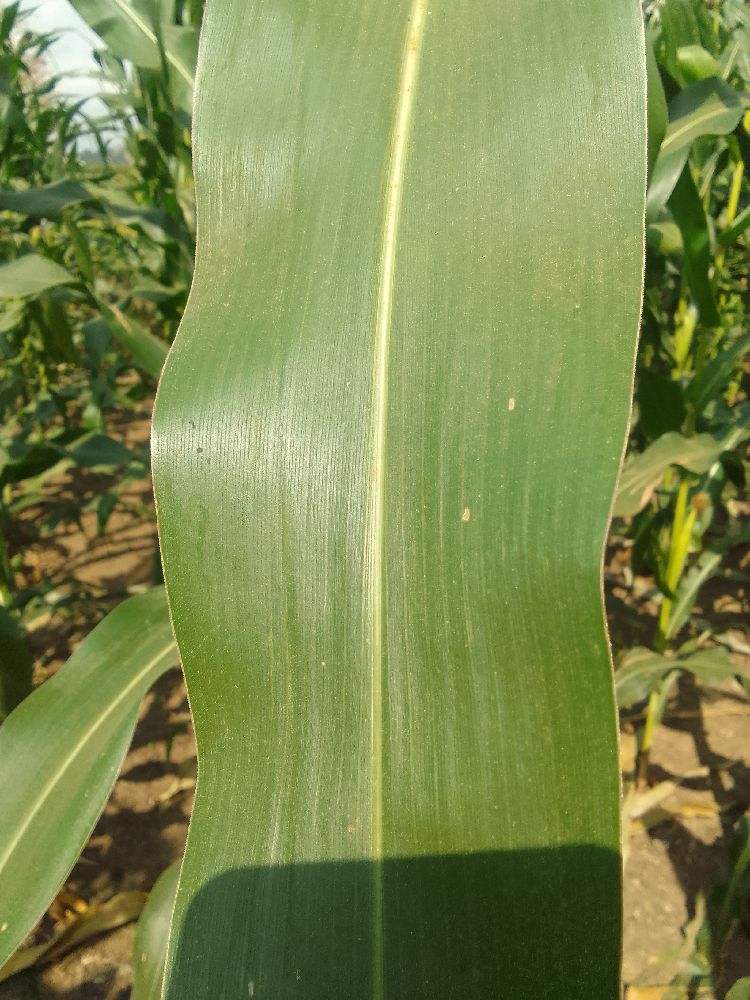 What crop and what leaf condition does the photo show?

maize, healthy
